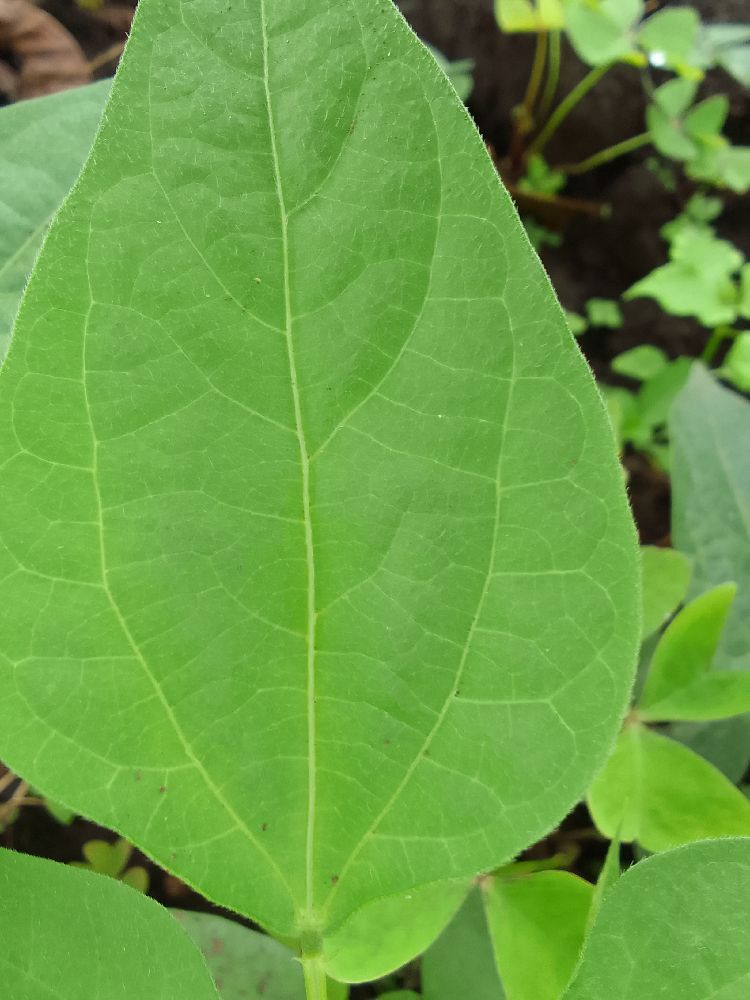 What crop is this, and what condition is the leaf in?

common bean, healthy
